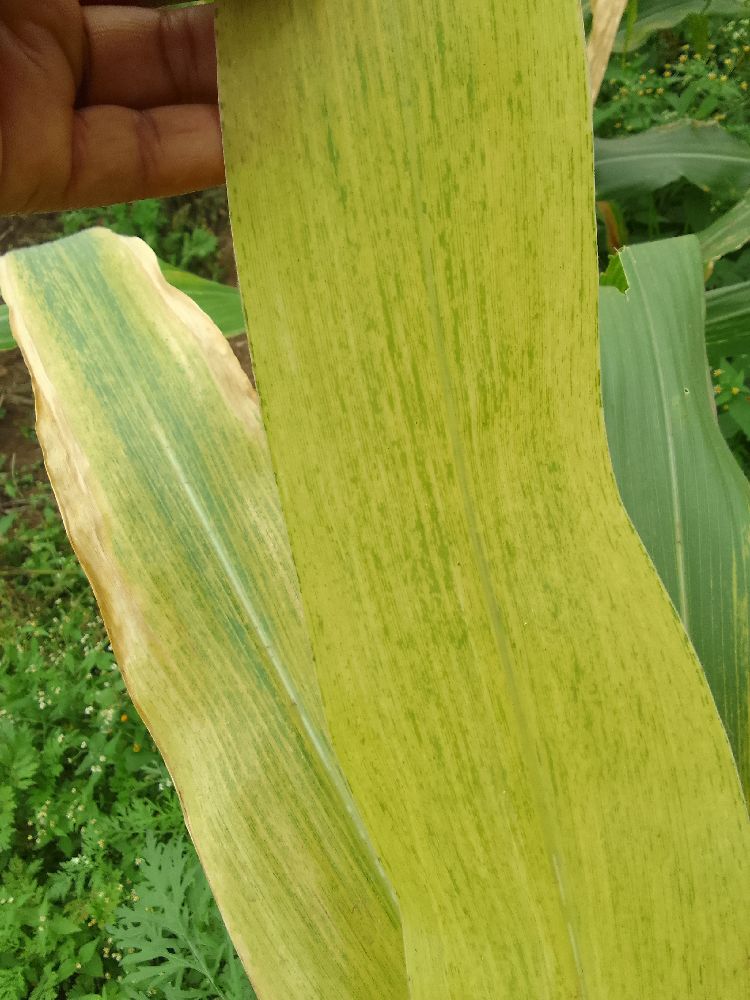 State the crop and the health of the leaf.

maize, maize lethal necrosis
